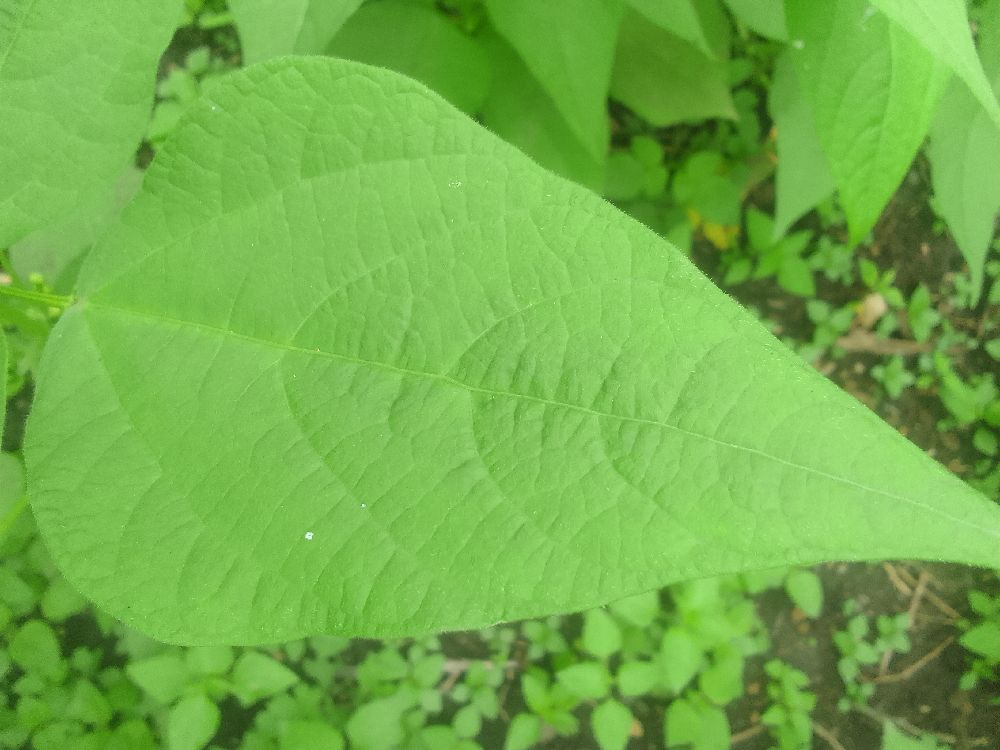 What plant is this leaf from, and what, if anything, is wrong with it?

common bean, healthy
